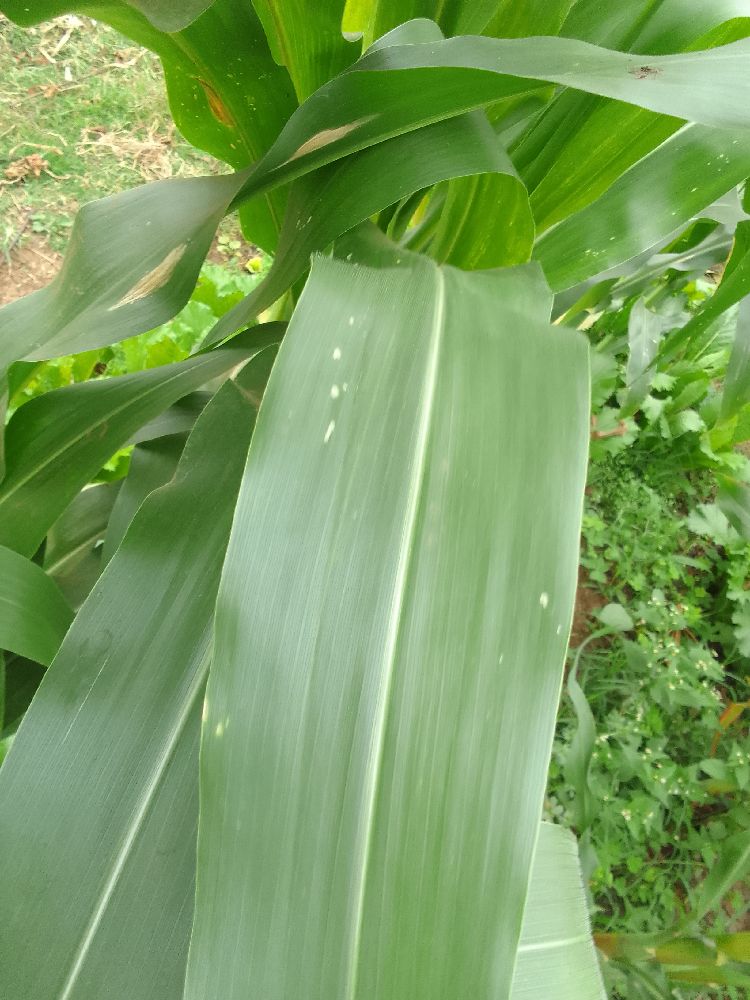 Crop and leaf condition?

maize, healthy
